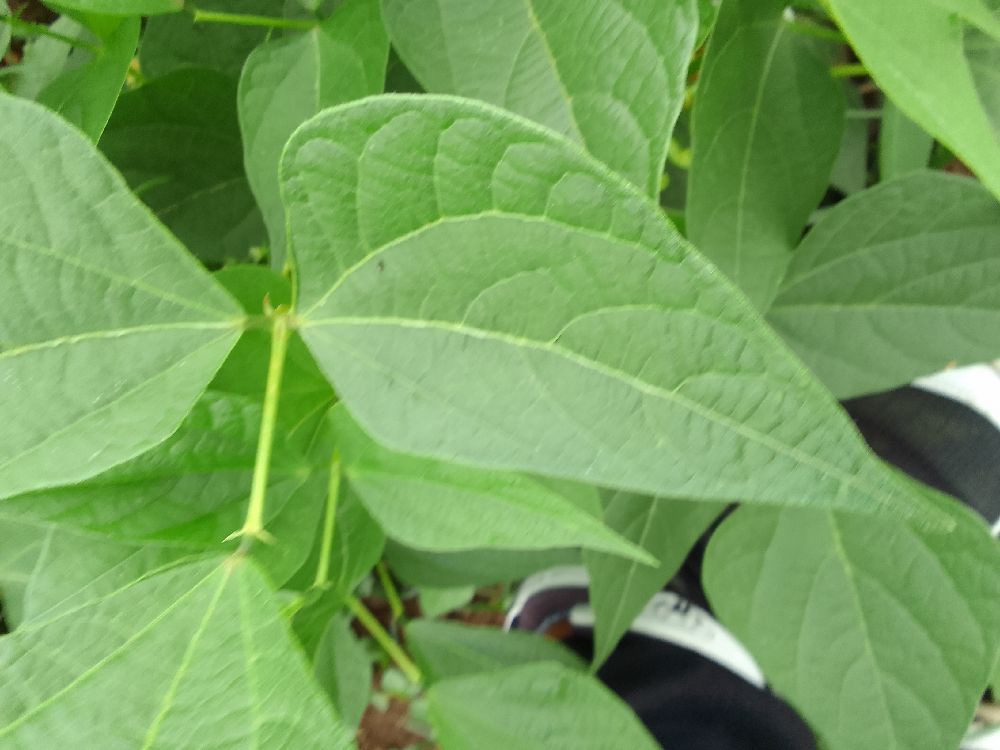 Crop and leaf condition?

common bean, healthy
